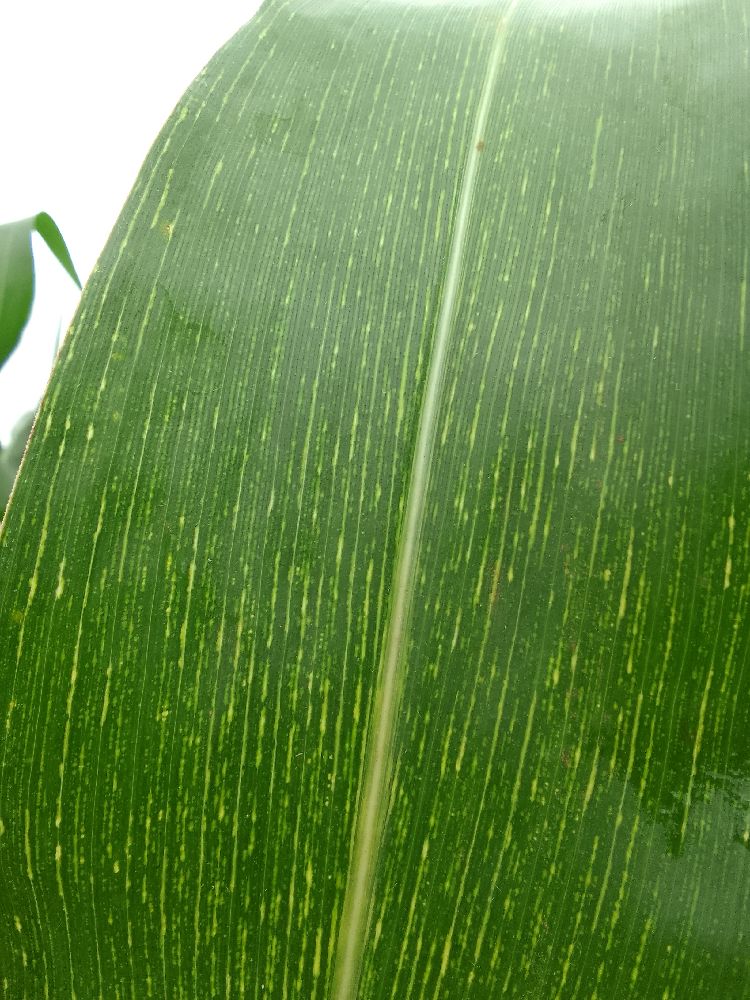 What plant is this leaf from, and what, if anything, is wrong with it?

maize, maize streak virus
